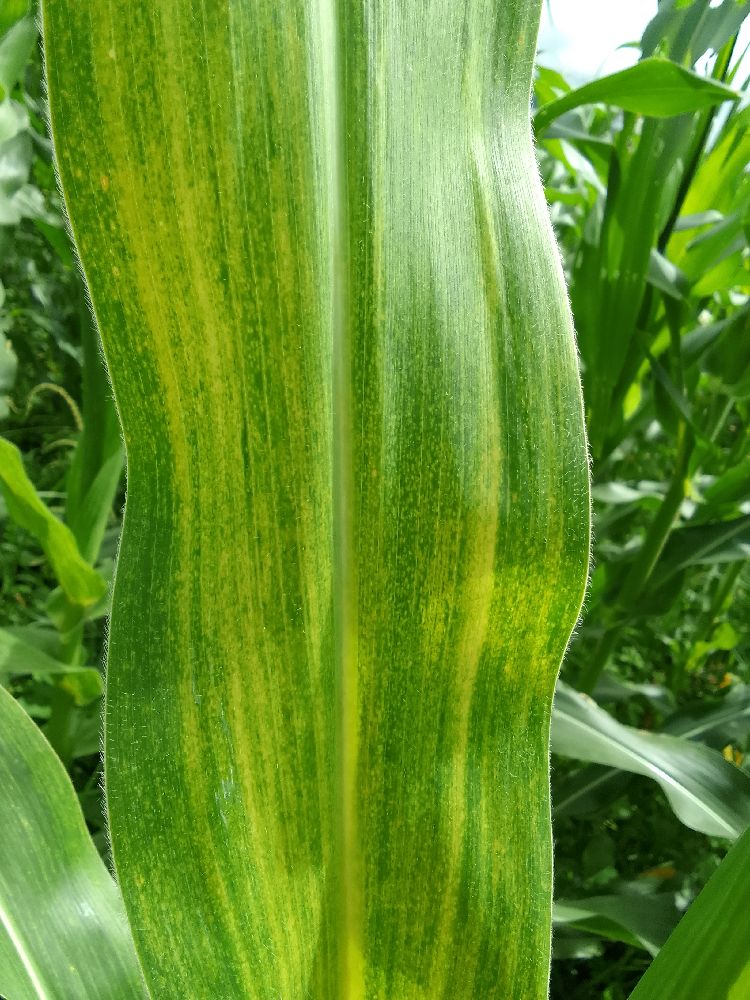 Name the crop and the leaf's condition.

maize, maize lethal necrosis
